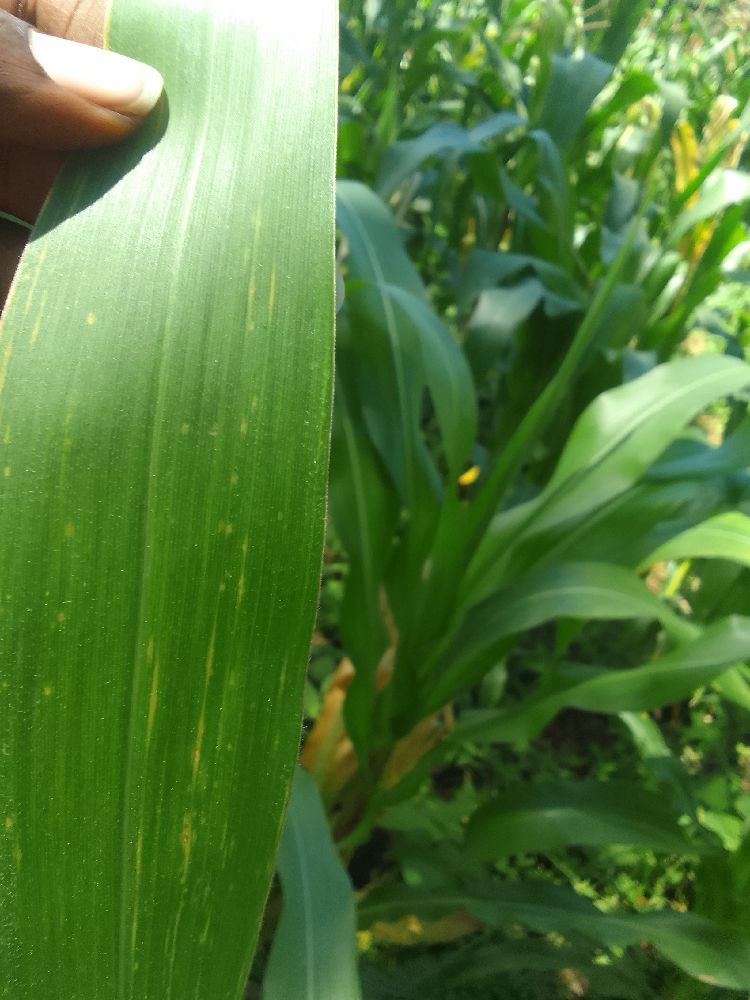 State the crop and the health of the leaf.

maize, maize lethal necrosis
